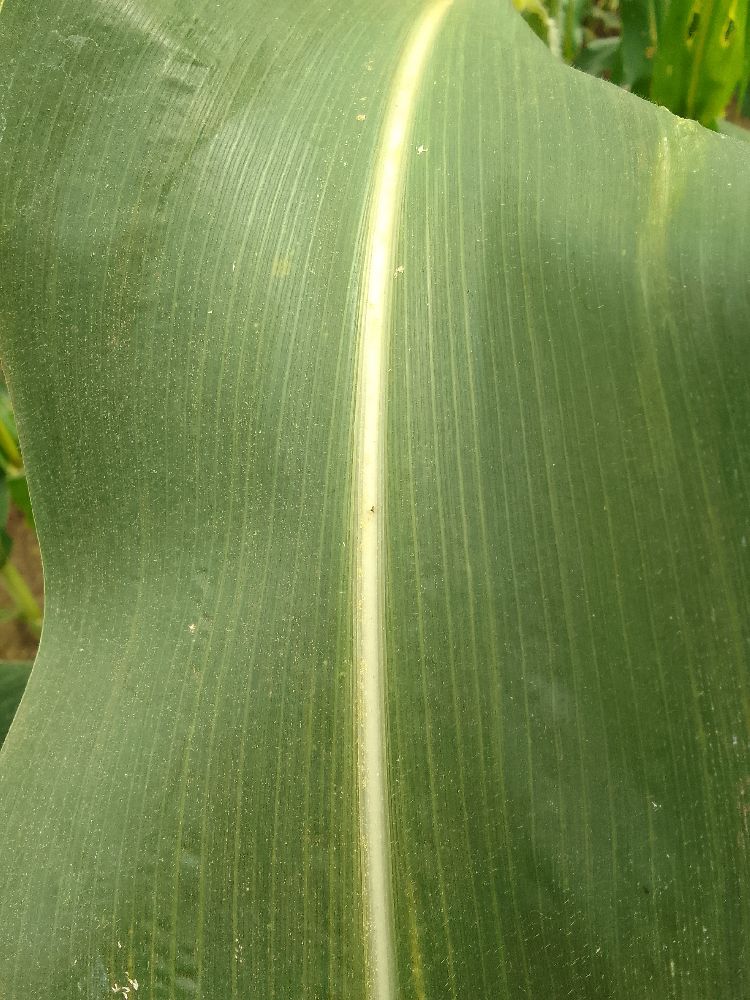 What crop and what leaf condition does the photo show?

maize, healthy
